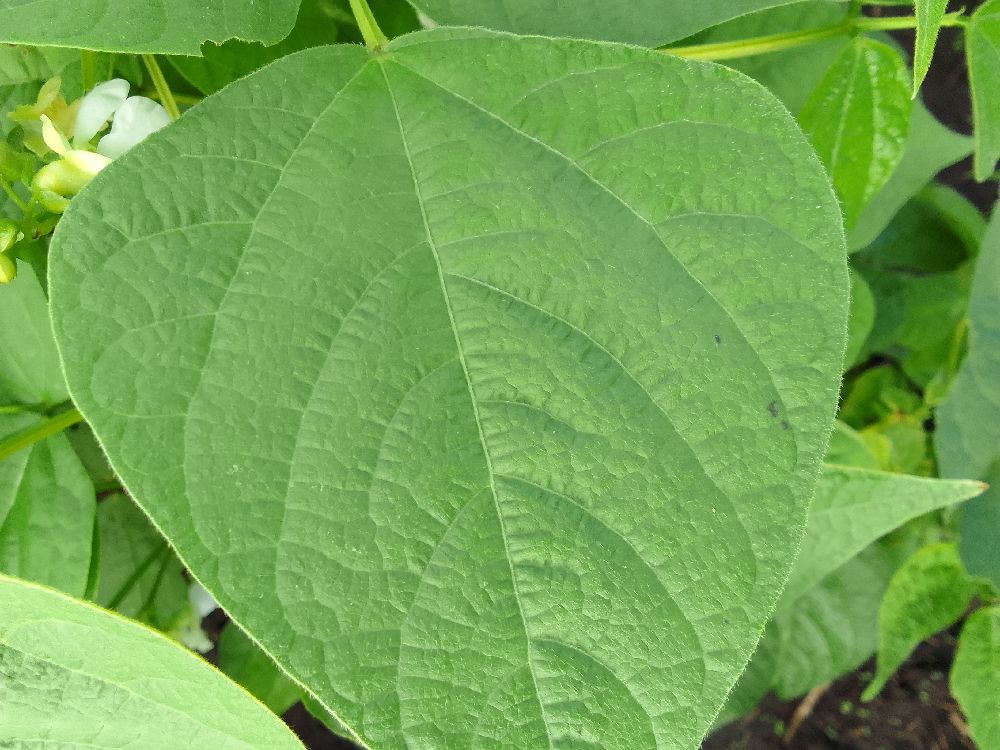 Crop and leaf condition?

common bean, healthy
